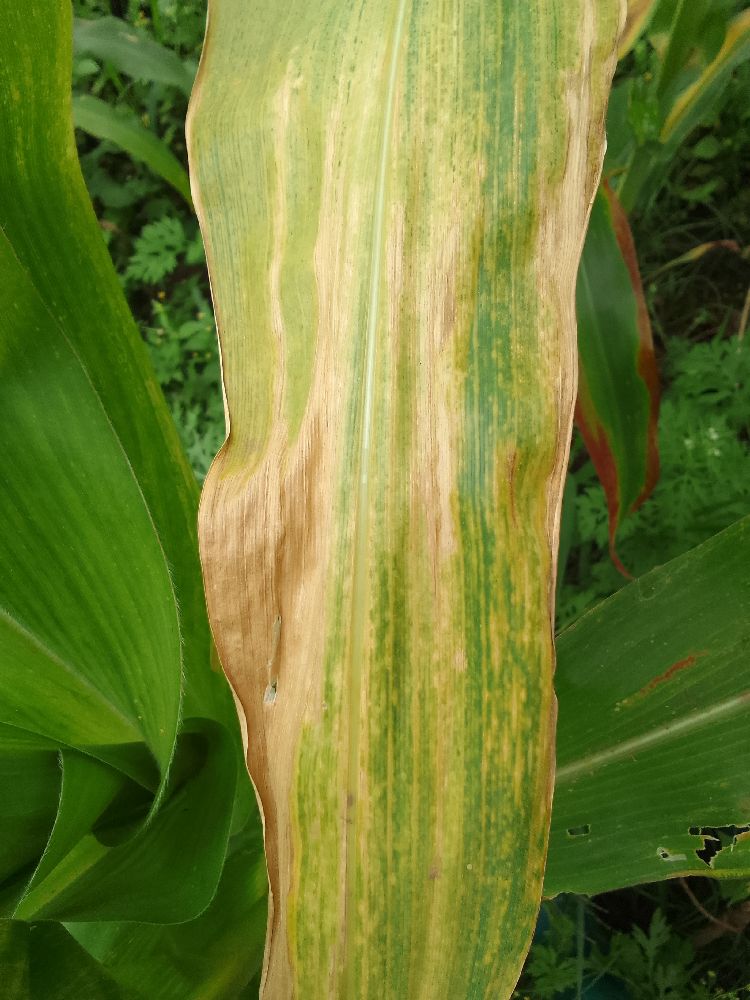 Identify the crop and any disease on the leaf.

maize, maize lethal necrosis
